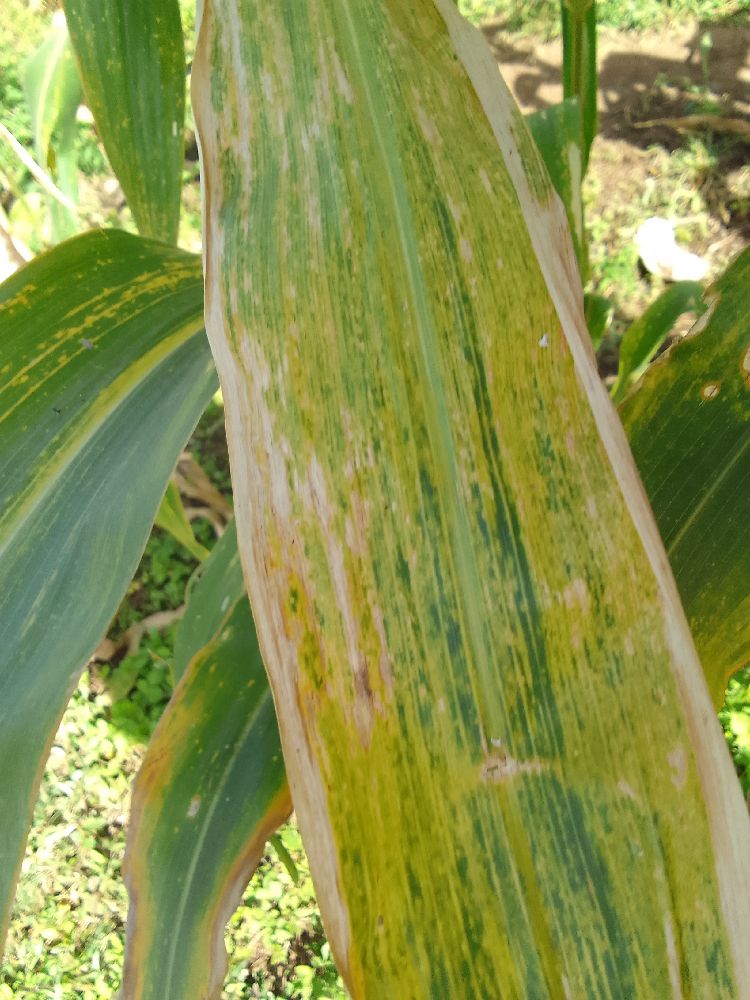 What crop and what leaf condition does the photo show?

maize, maize lethal necrosis
